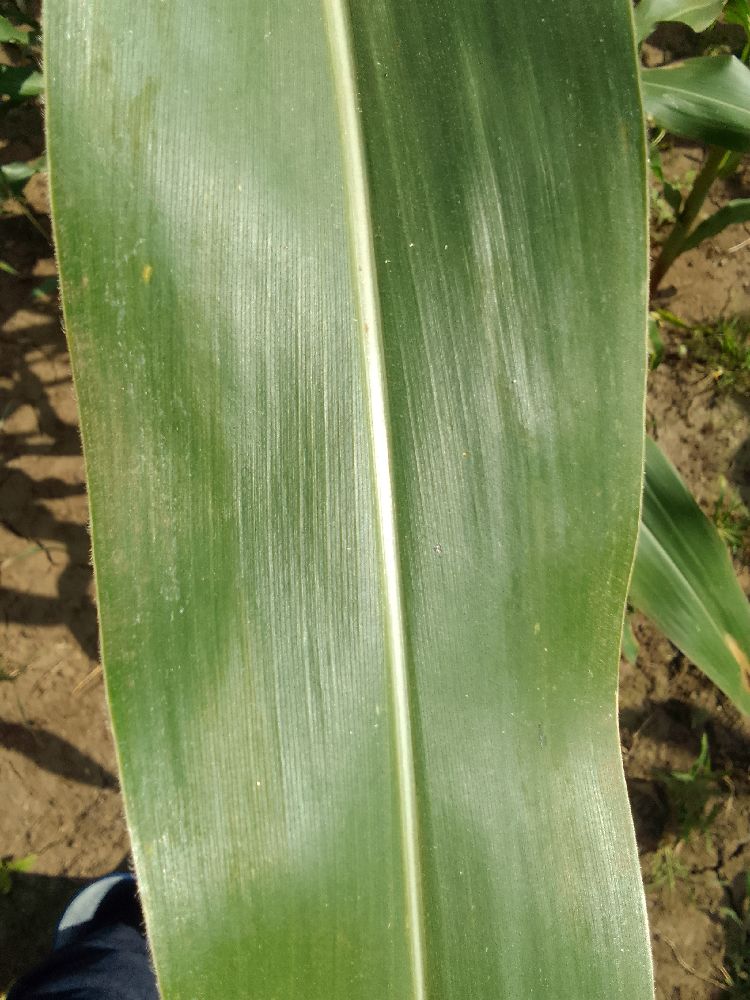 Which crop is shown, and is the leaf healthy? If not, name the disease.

maize, healthy
